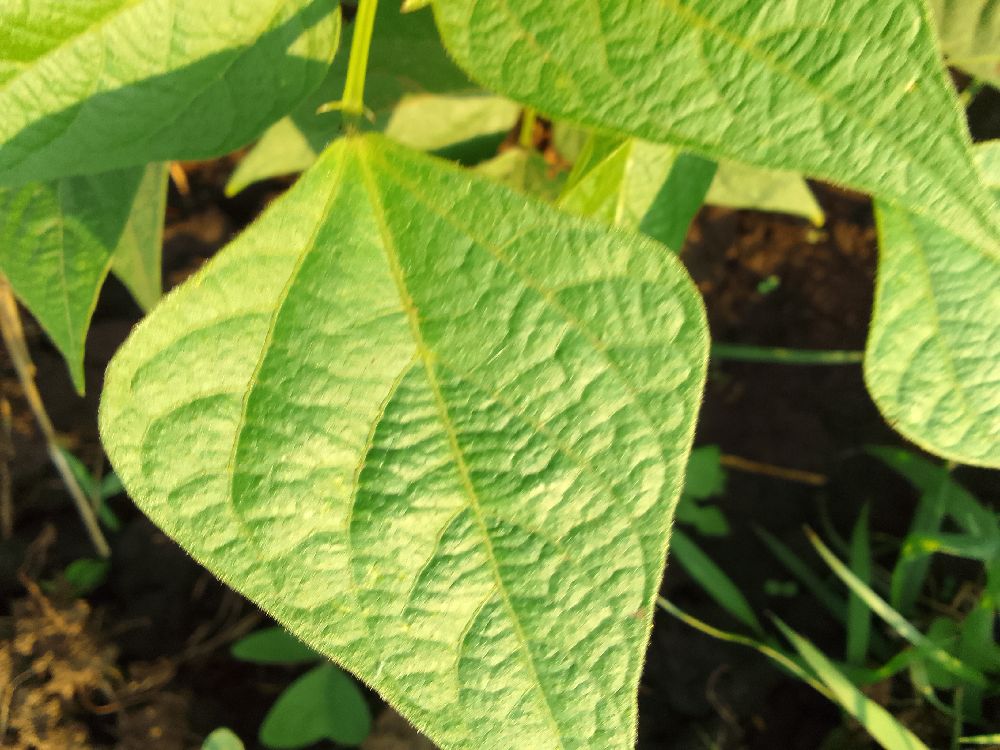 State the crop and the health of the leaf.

common bean, healthy
